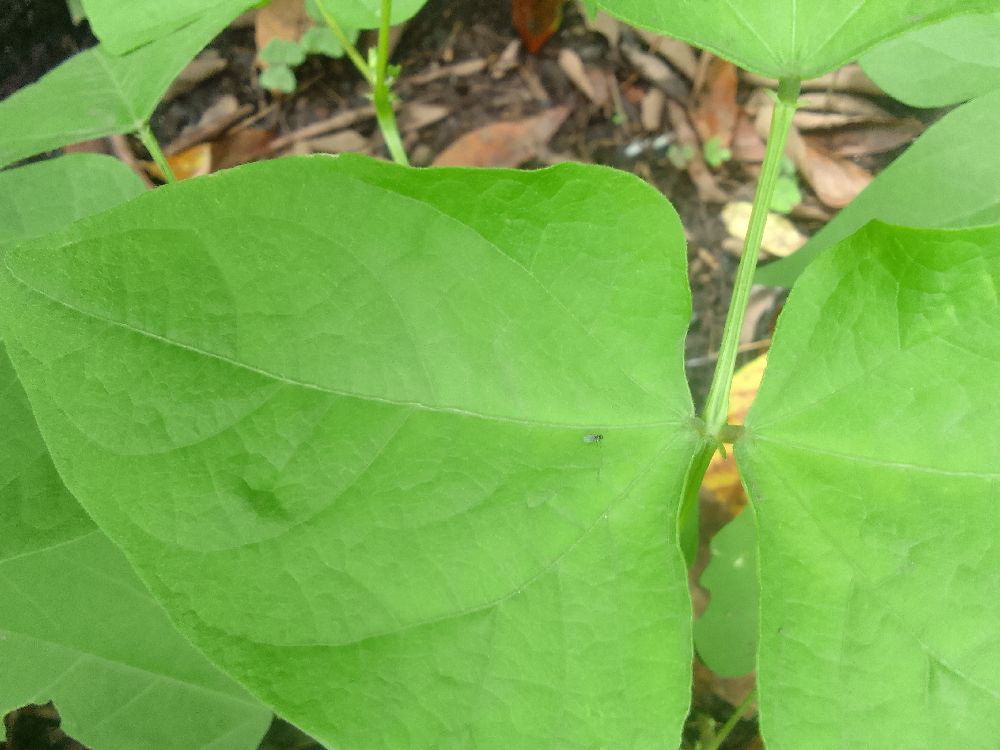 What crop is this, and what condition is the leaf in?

common bean, healthy
